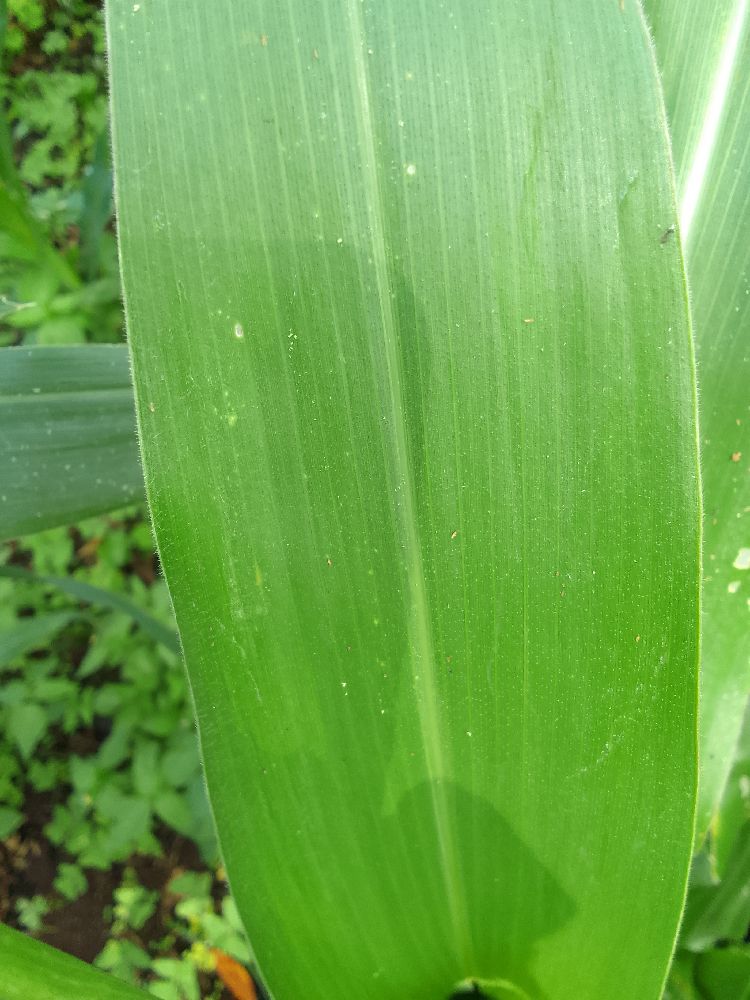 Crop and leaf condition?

maize, healthy
